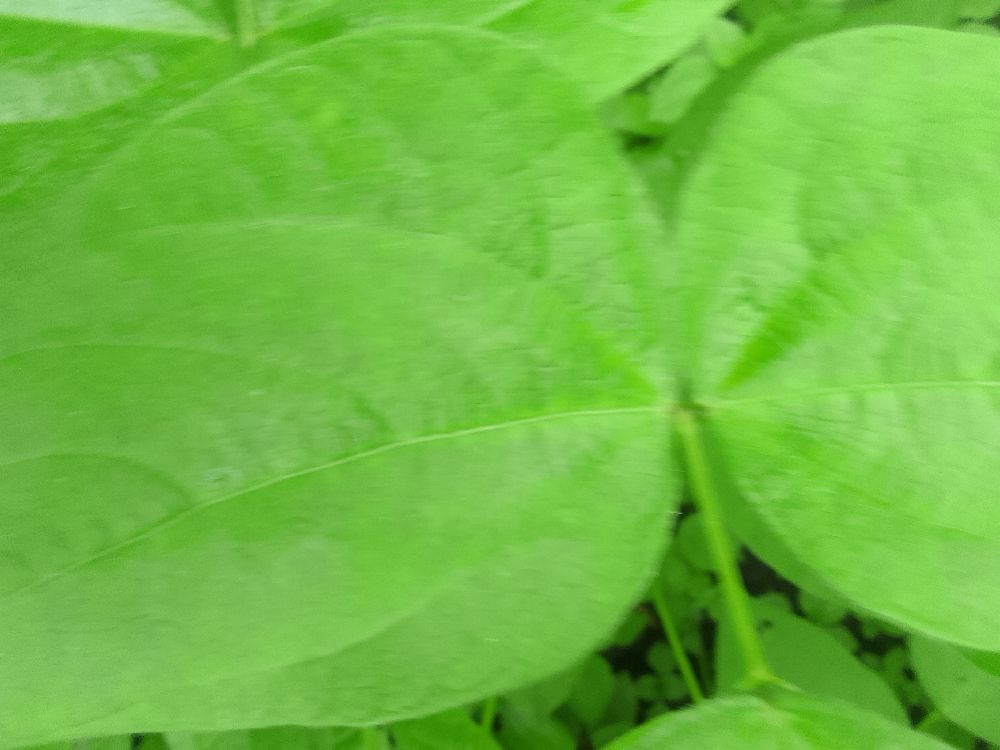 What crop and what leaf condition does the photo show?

common bean, healthy
